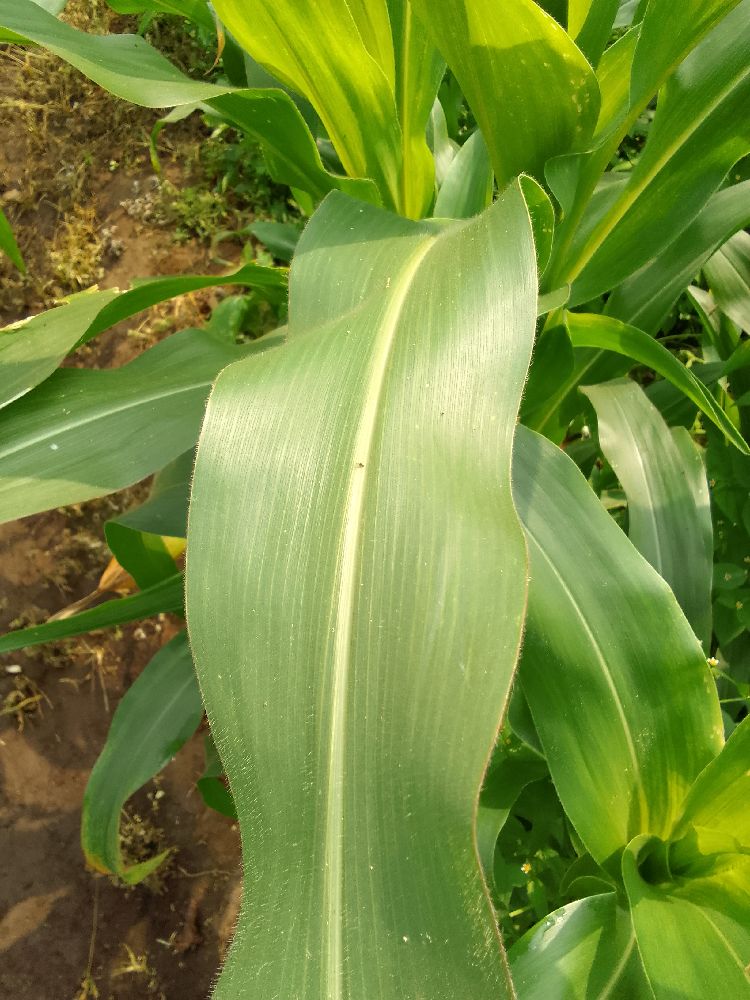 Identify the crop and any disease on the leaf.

maize, healthy
